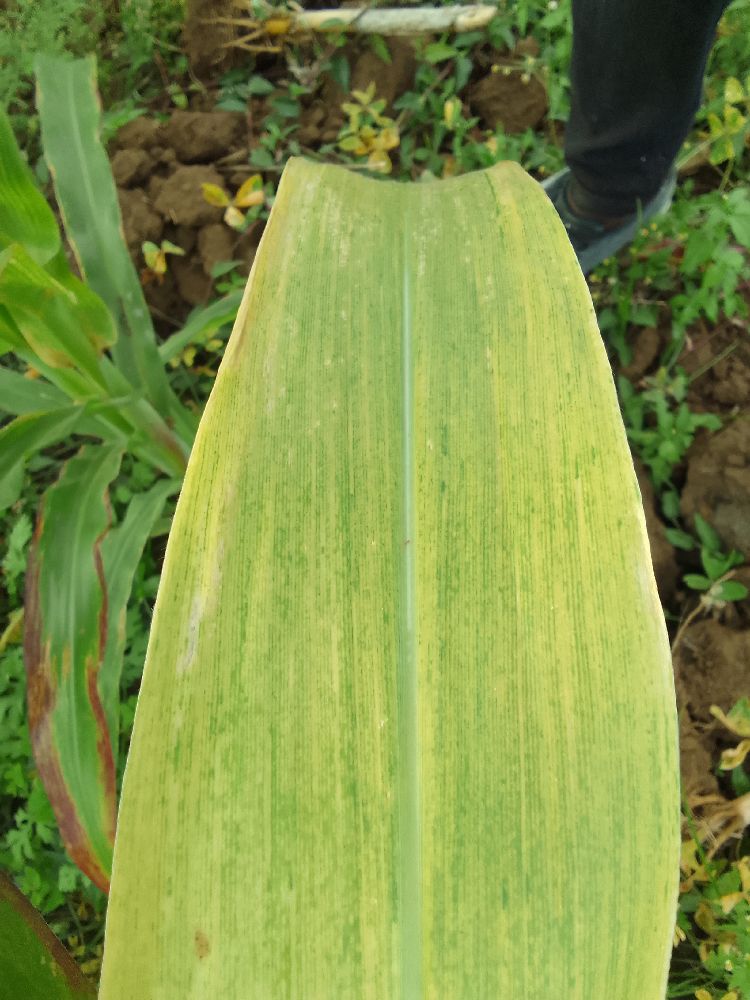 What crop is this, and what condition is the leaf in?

maize, maize lethal necrosis
